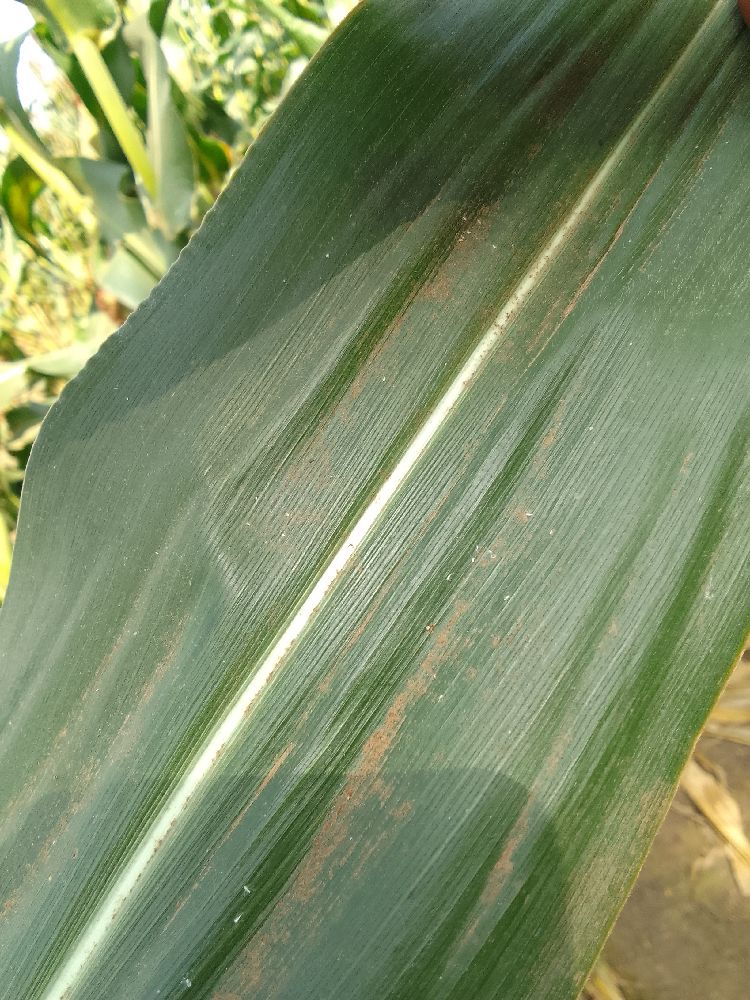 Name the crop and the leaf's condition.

maize, healthy
